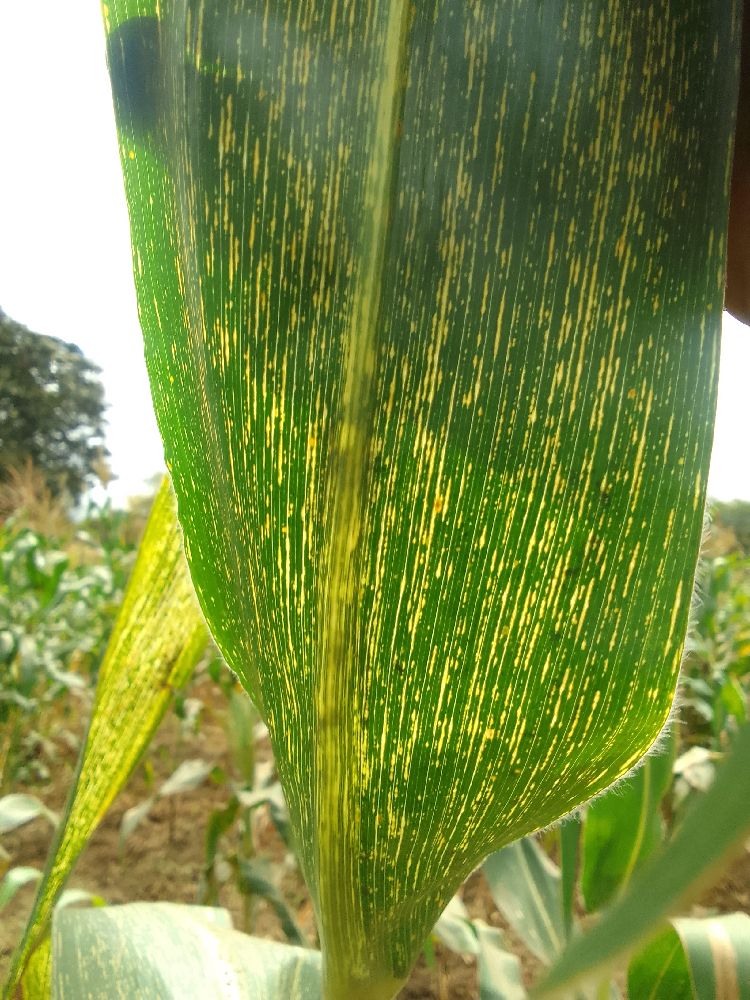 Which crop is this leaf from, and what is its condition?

maize, maize streak virus
